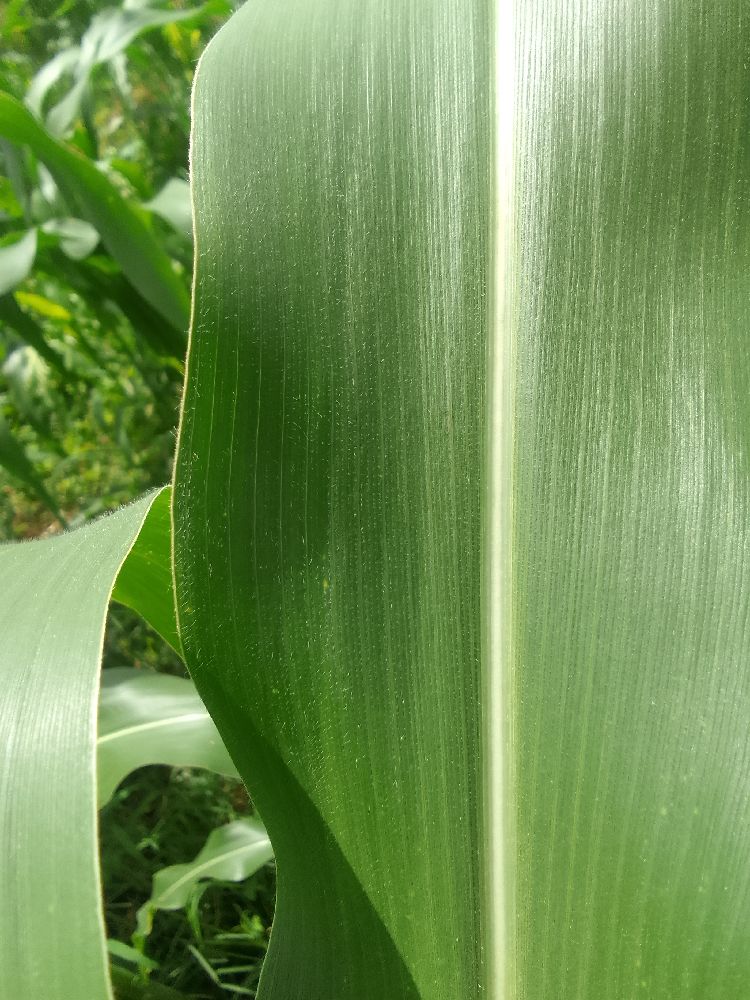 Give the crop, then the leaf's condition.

maize, healthy
